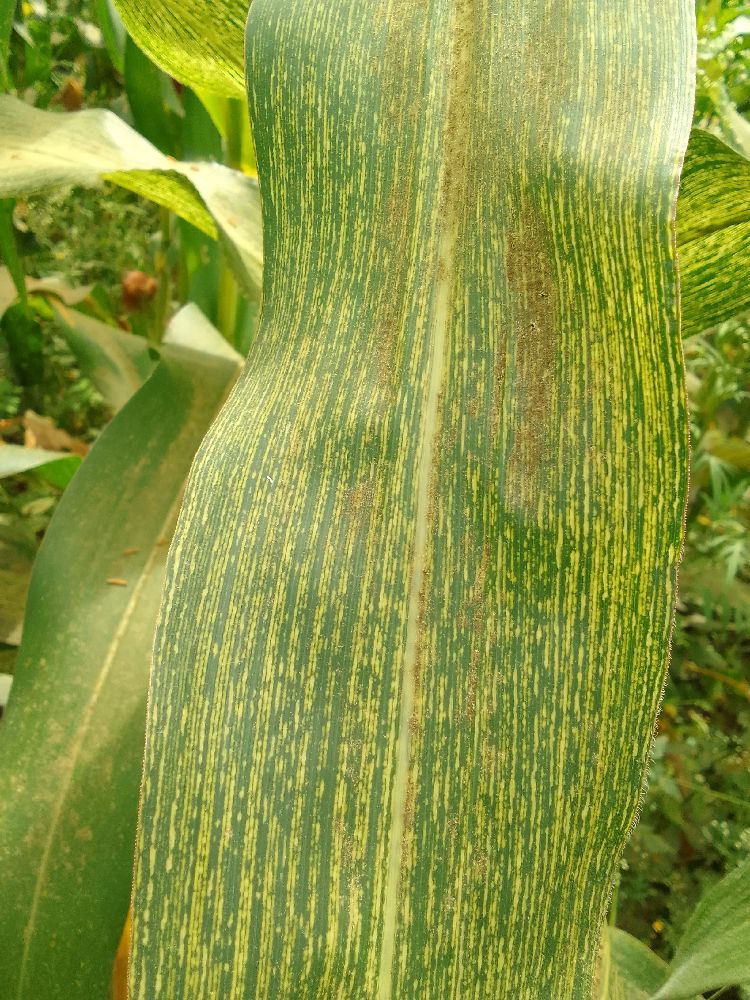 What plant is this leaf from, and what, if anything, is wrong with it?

maize, maize streak virus
